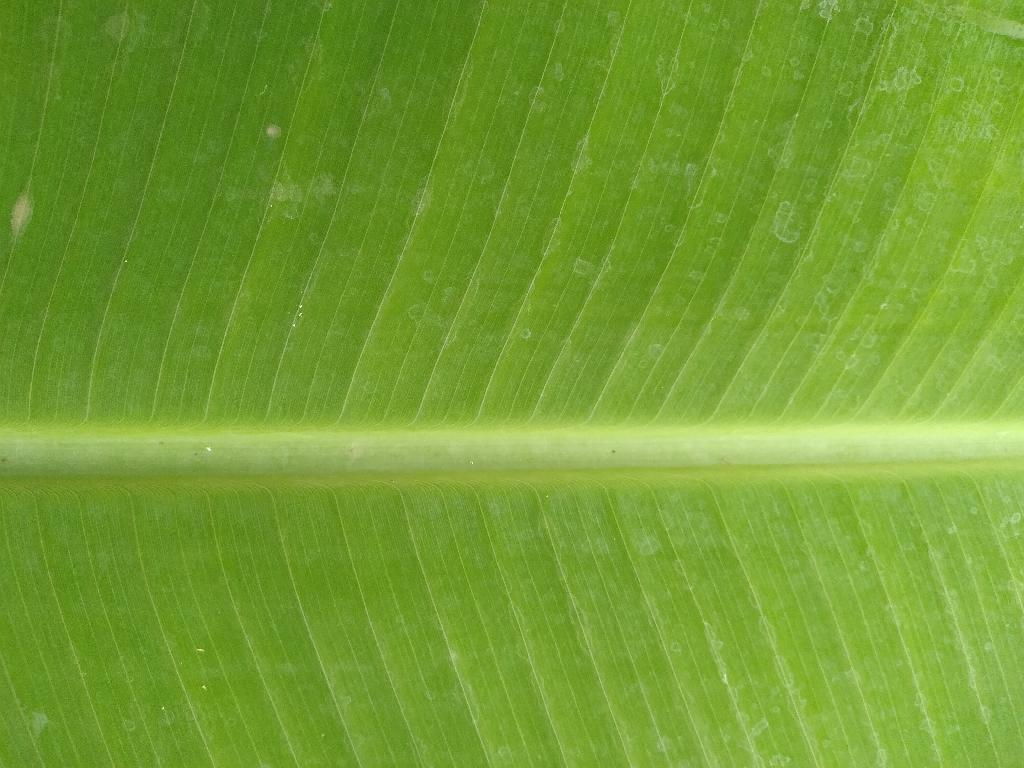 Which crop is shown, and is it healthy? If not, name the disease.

banana, healthy
